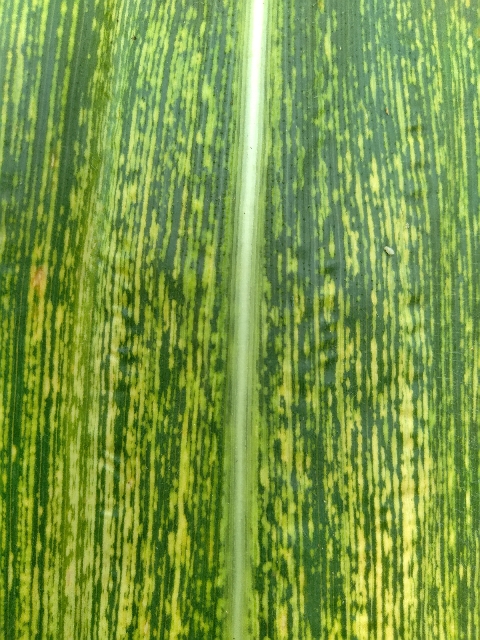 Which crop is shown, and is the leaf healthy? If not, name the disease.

maize, maize streak virus
